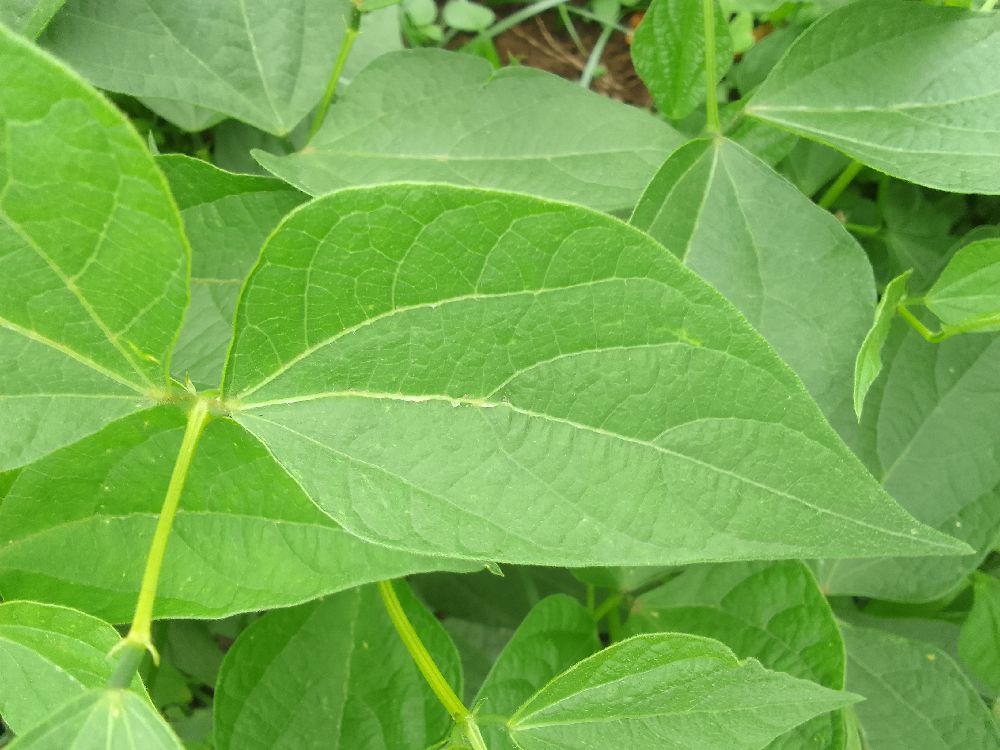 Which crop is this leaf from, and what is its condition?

common bean, healthy
